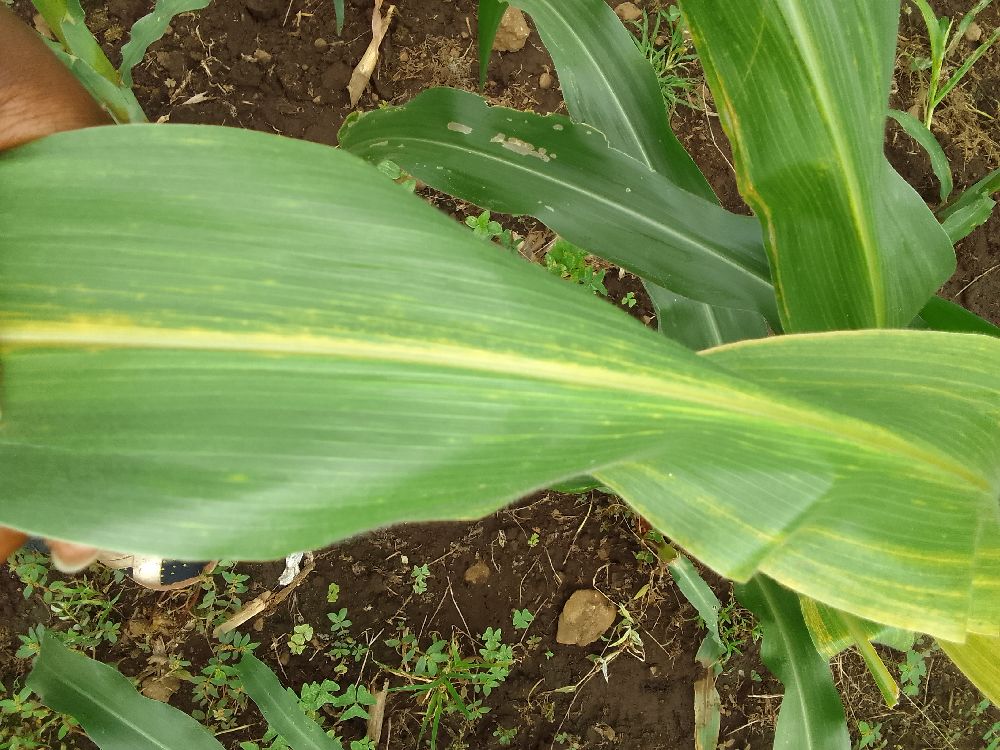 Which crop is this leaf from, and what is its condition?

maize, maize lethal necrosis
